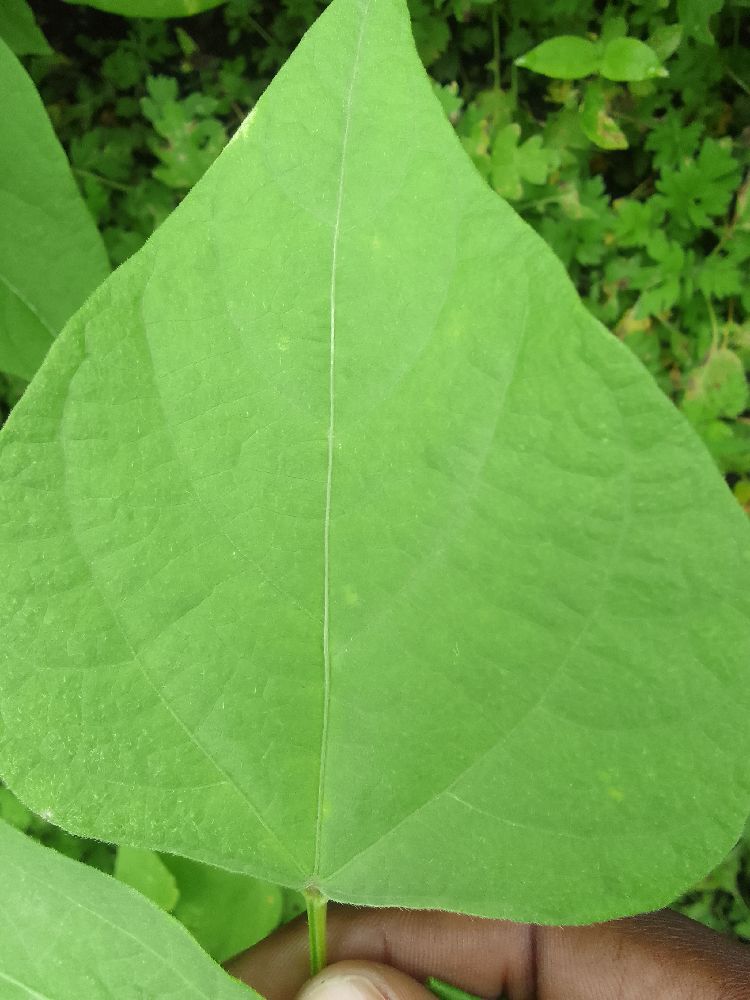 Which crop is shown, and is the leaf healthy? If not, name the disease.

common bean, healthy
